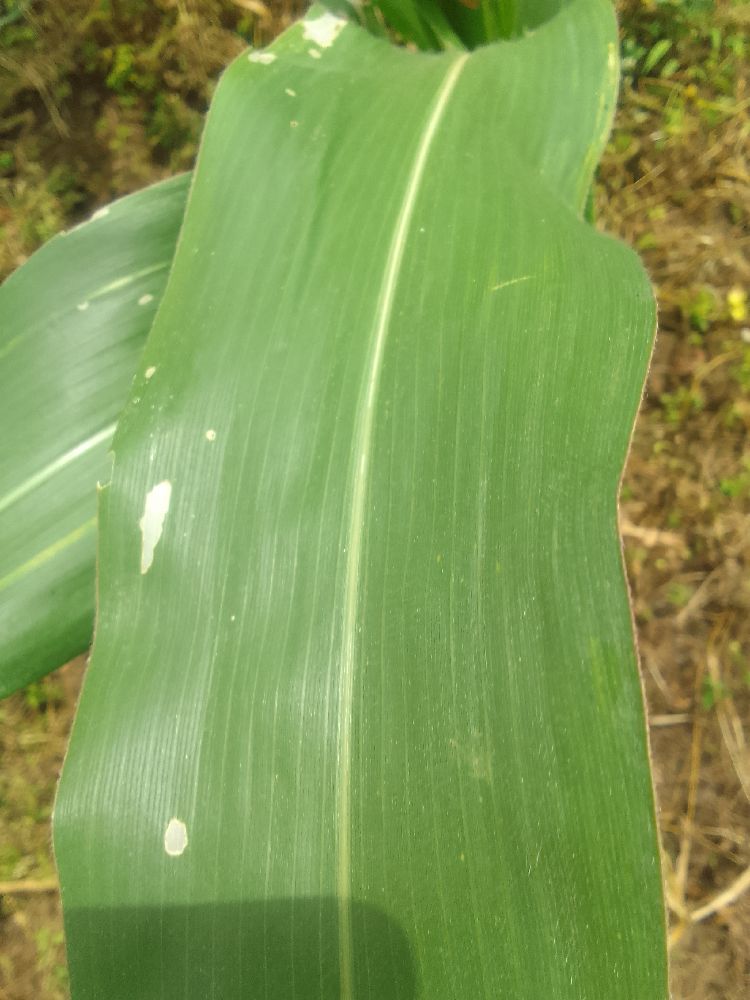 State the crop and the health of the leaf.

maize, healthy
